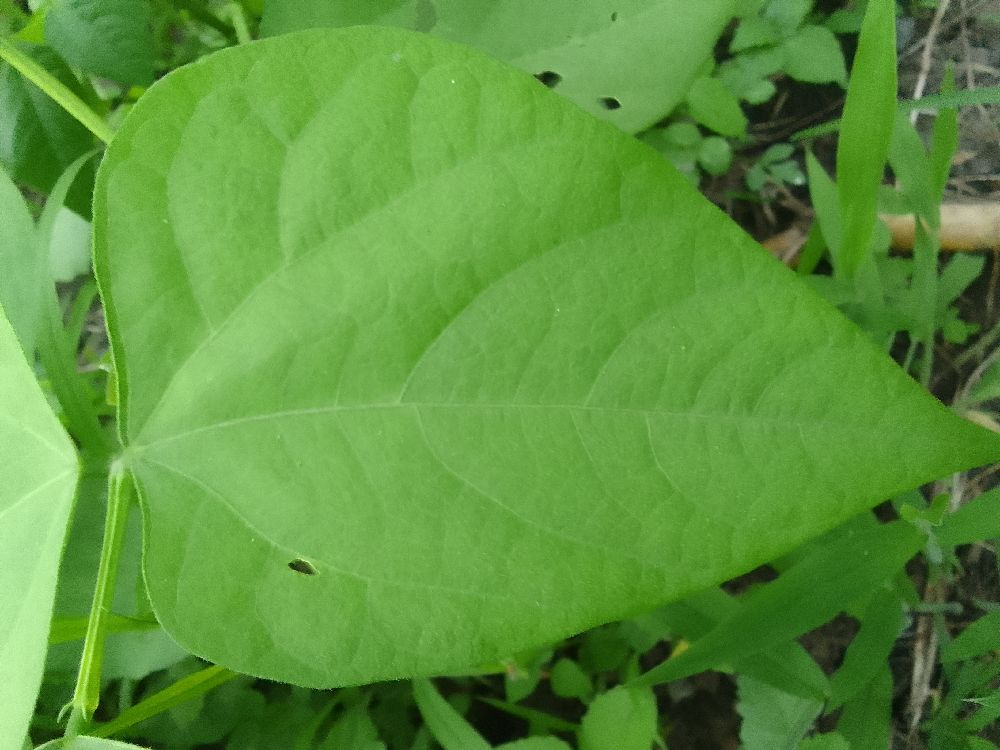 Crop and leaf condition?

common bean, healthy
